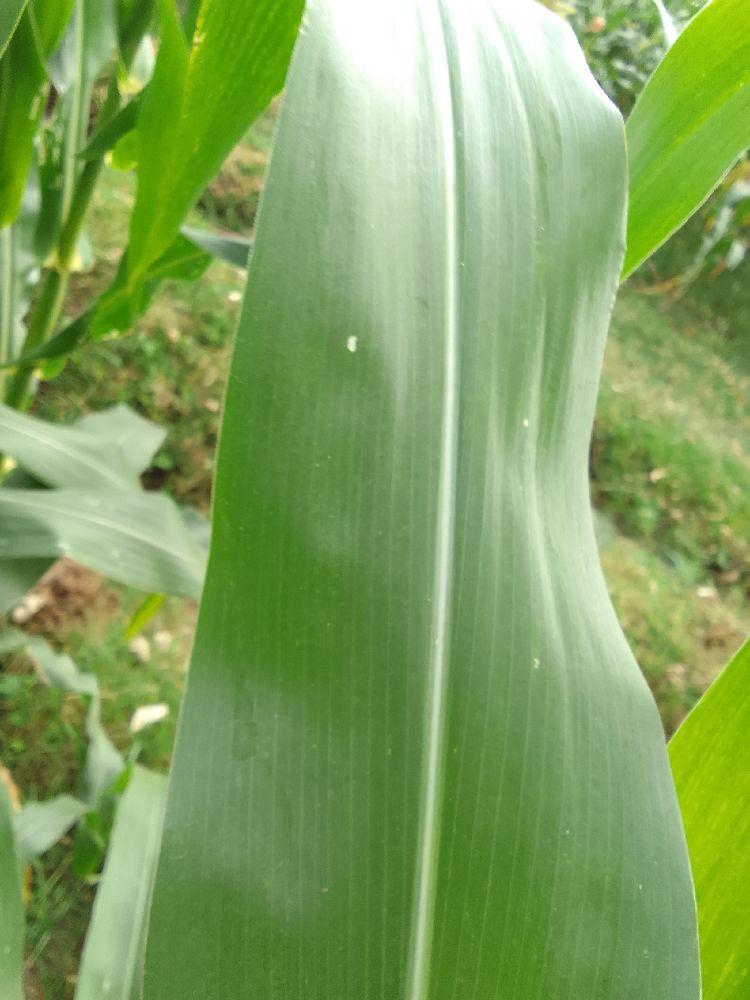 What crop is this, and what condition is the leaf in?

maize, healthy
